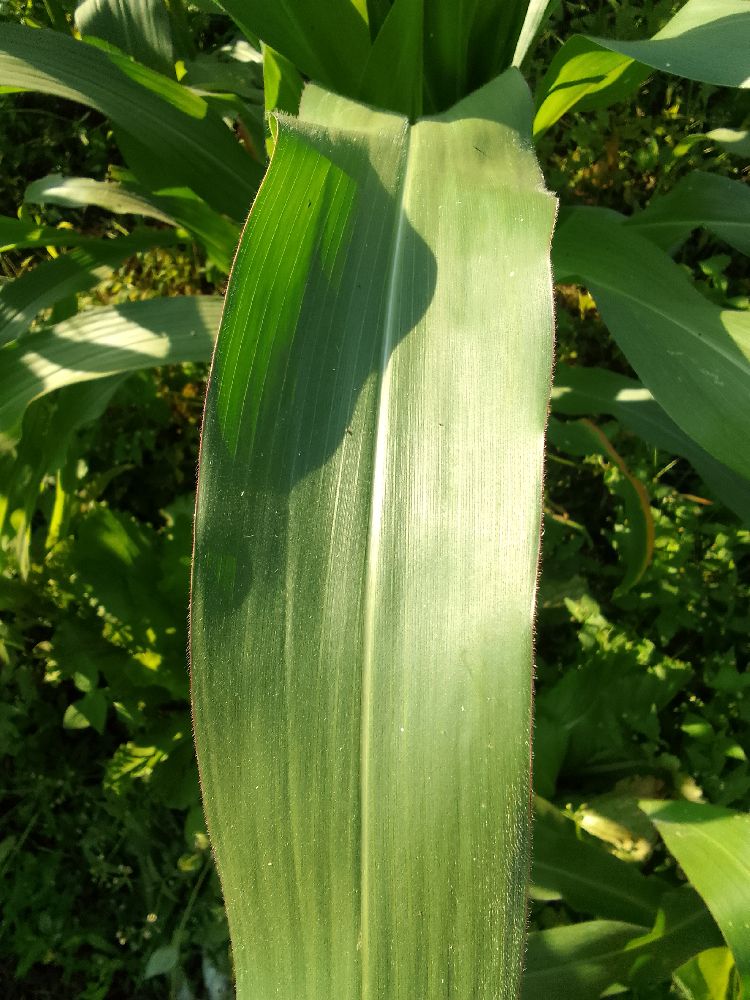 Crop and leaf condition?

maize, healthy
